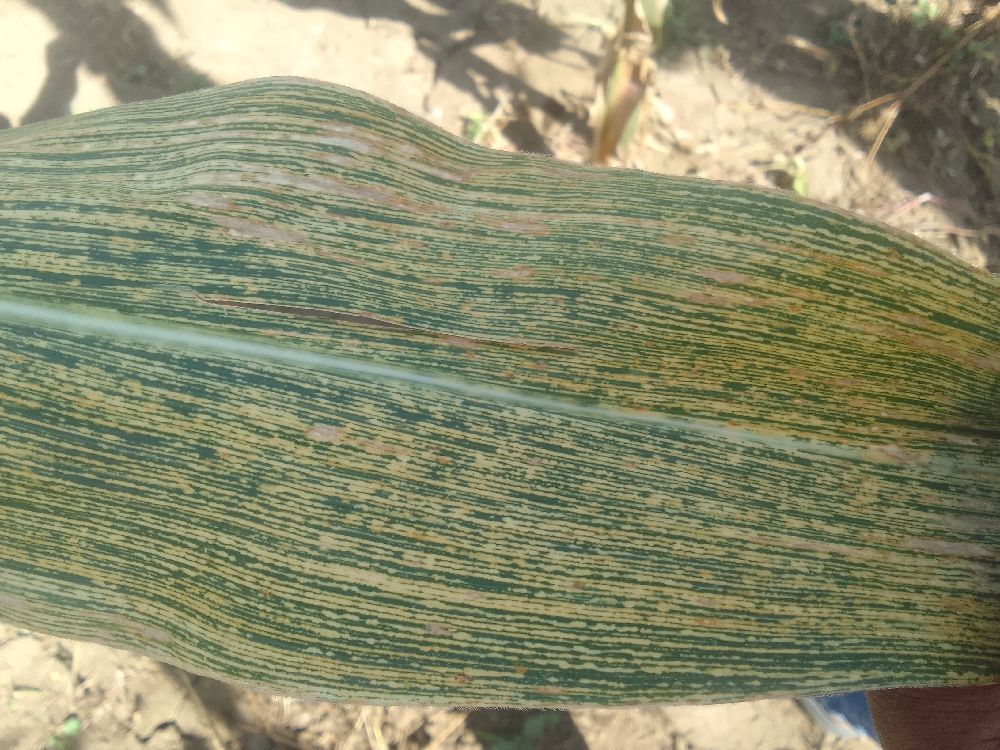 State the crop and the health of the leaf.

maize, maize streak virus
